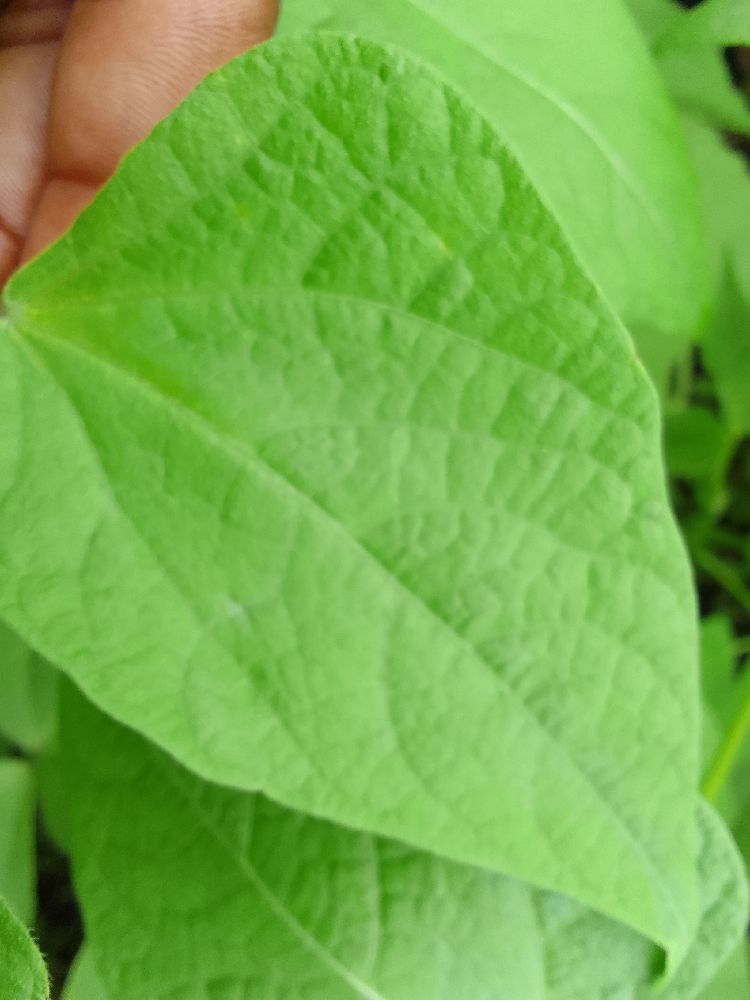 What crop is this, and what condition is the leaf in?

common bean, healthy
